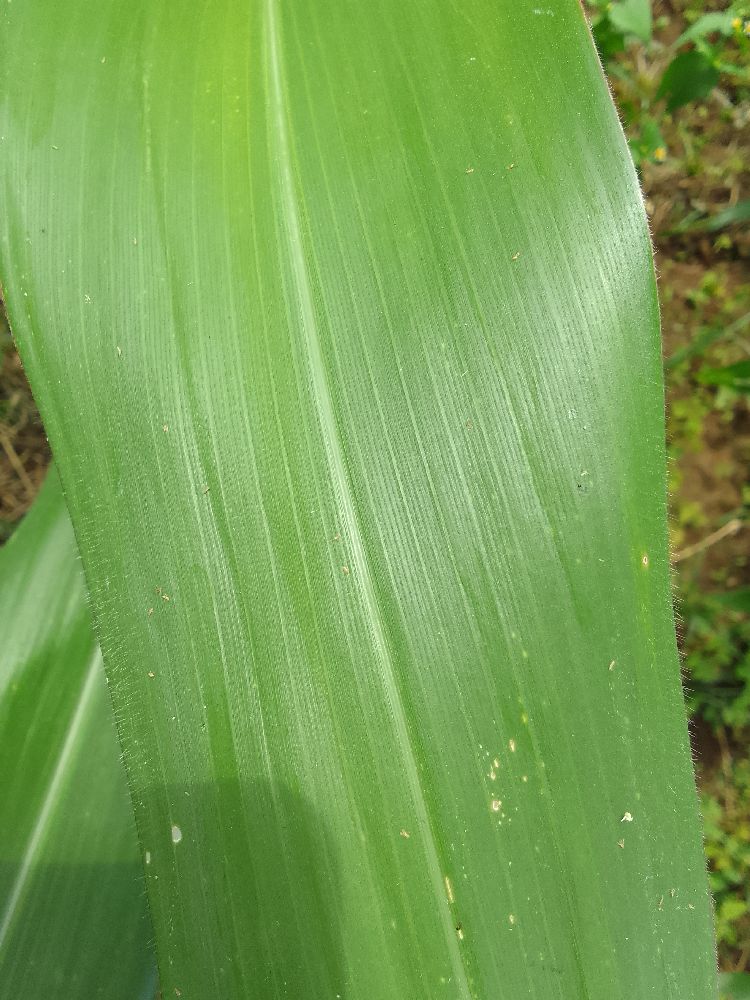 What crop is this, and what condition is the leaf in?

maize, healthy
